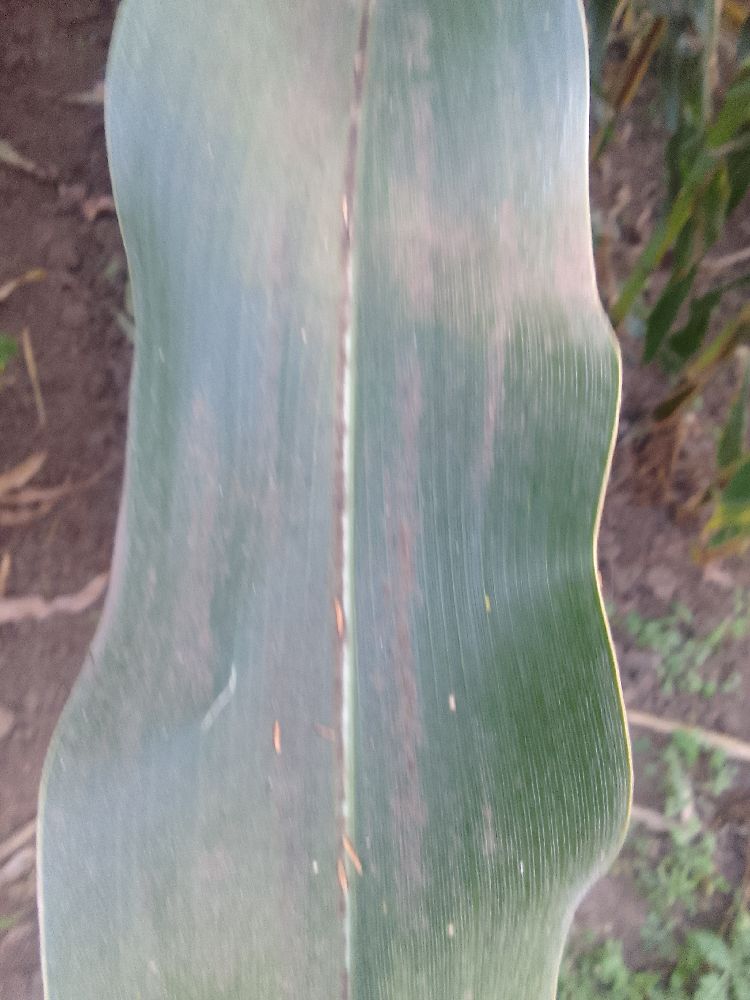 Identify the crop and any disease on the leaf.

maize, healthy
